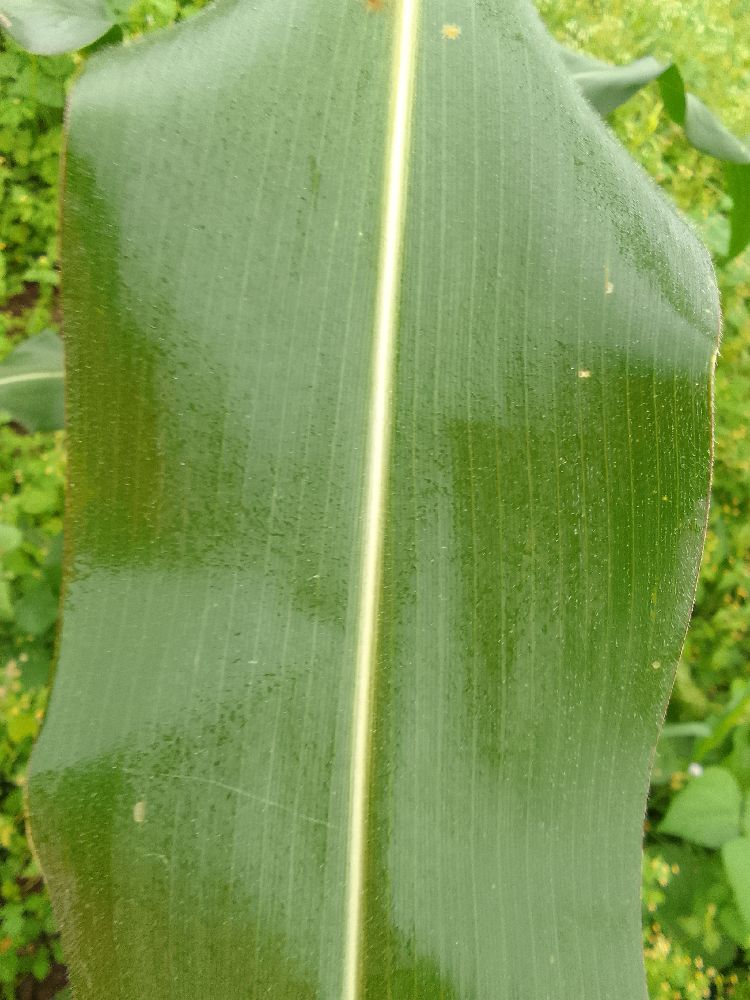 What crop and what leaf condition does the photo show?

maize, healthy
